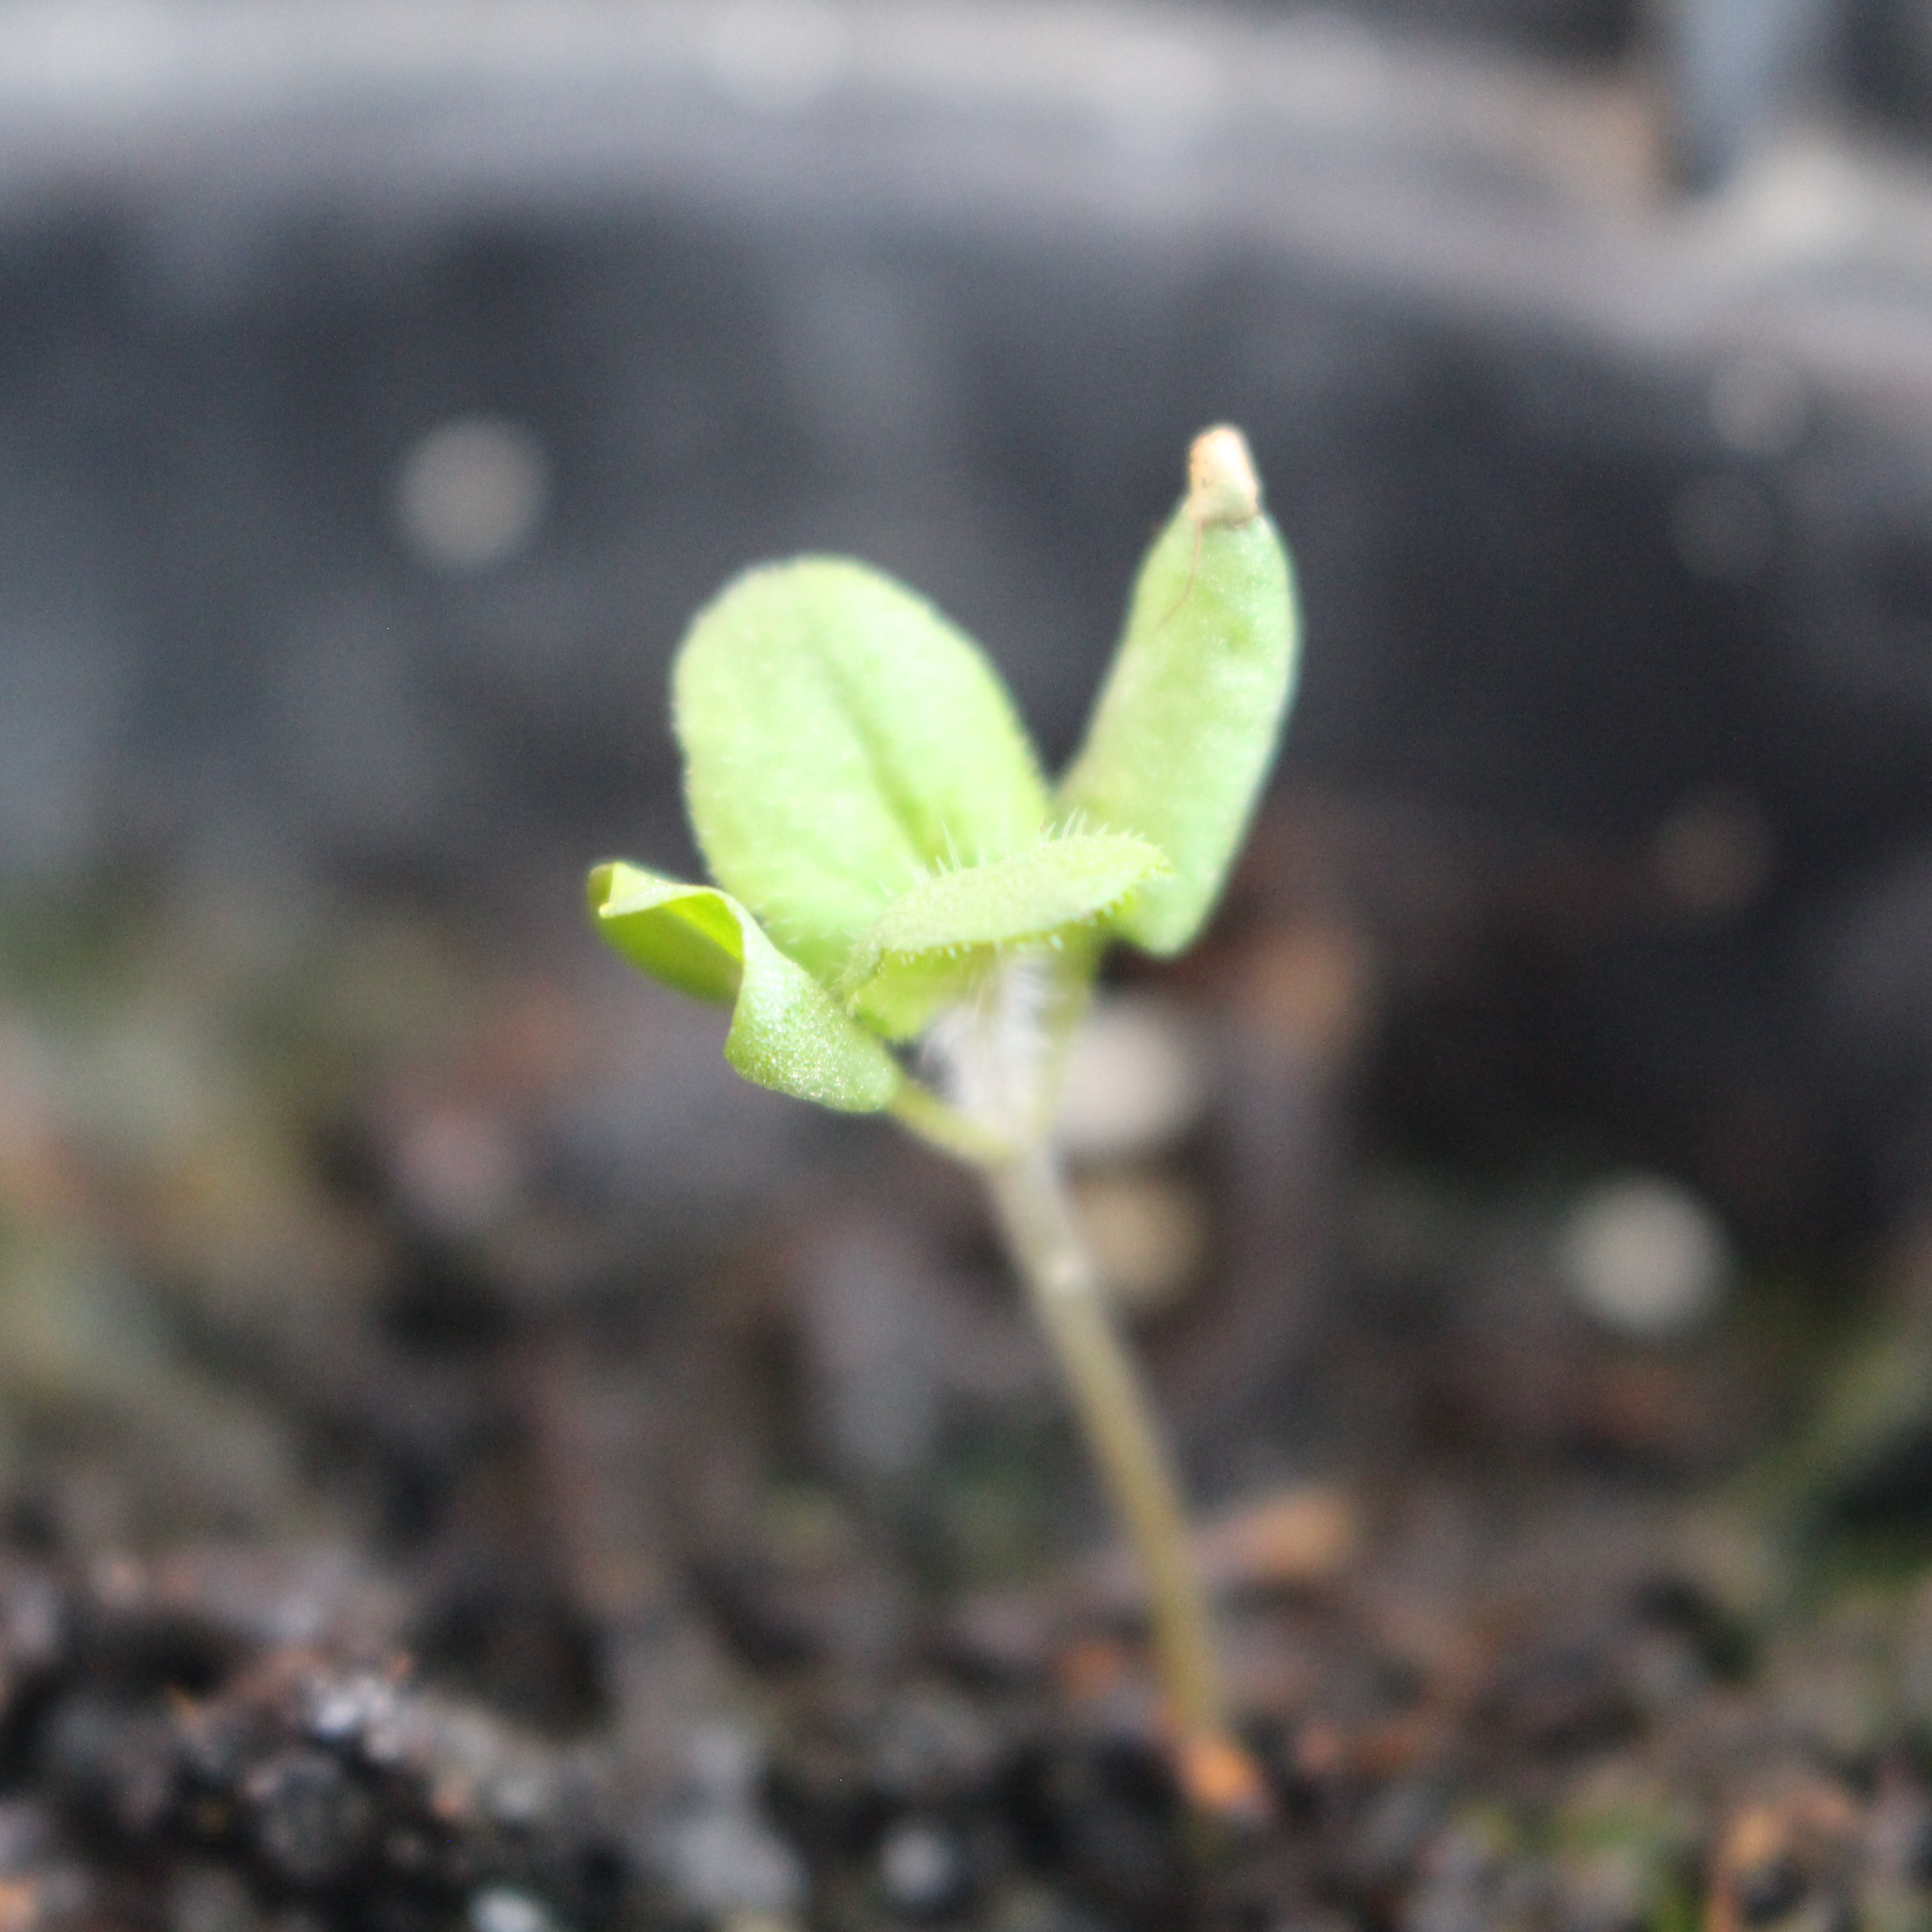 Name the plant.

Veronica persica
